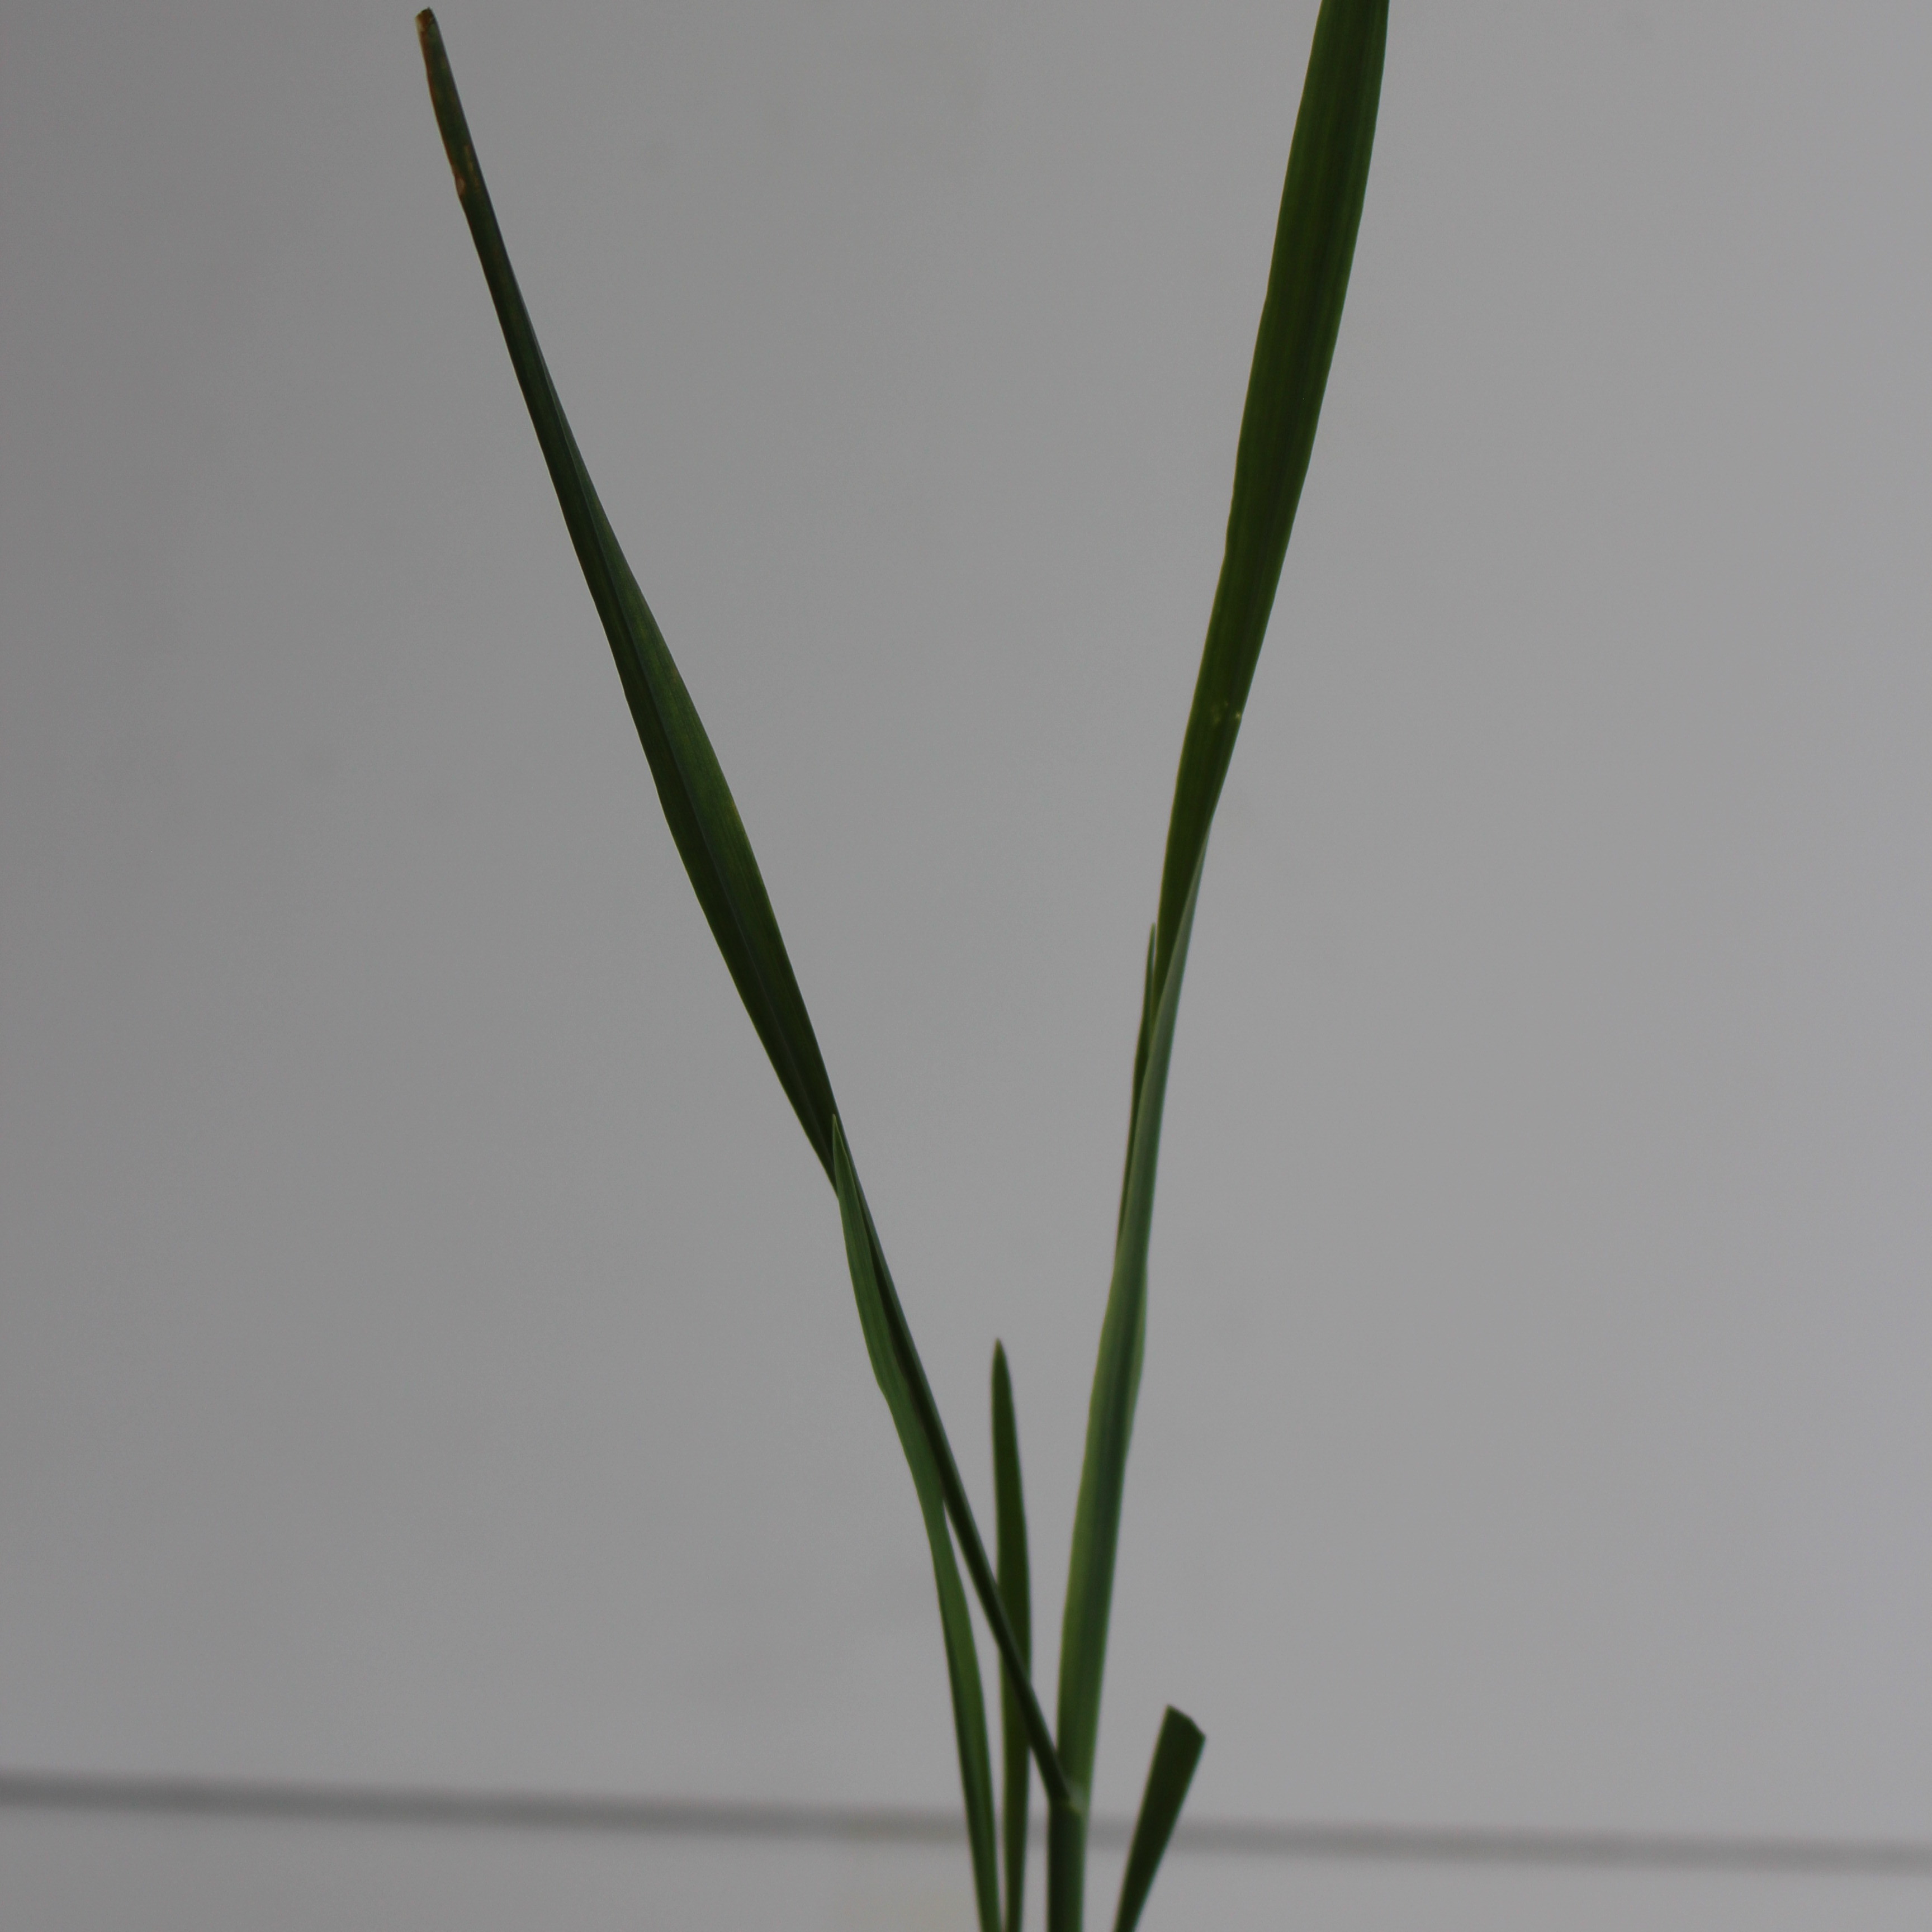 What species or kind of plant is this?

Avena sterilis
